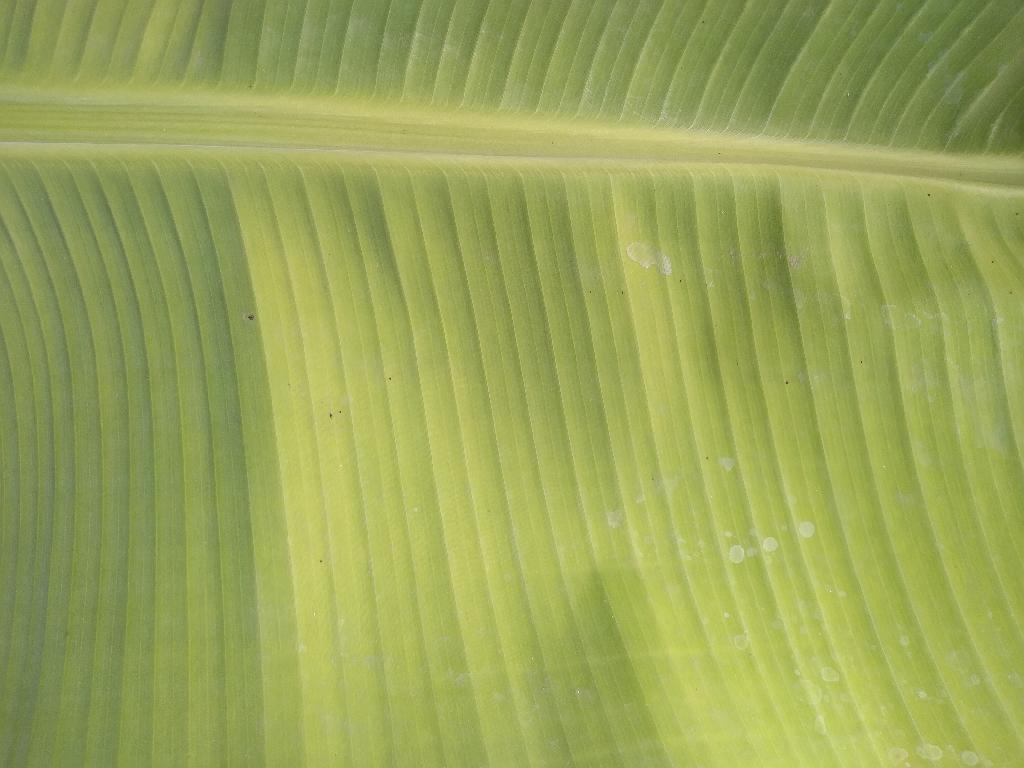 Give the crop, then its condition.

banana, healthy
